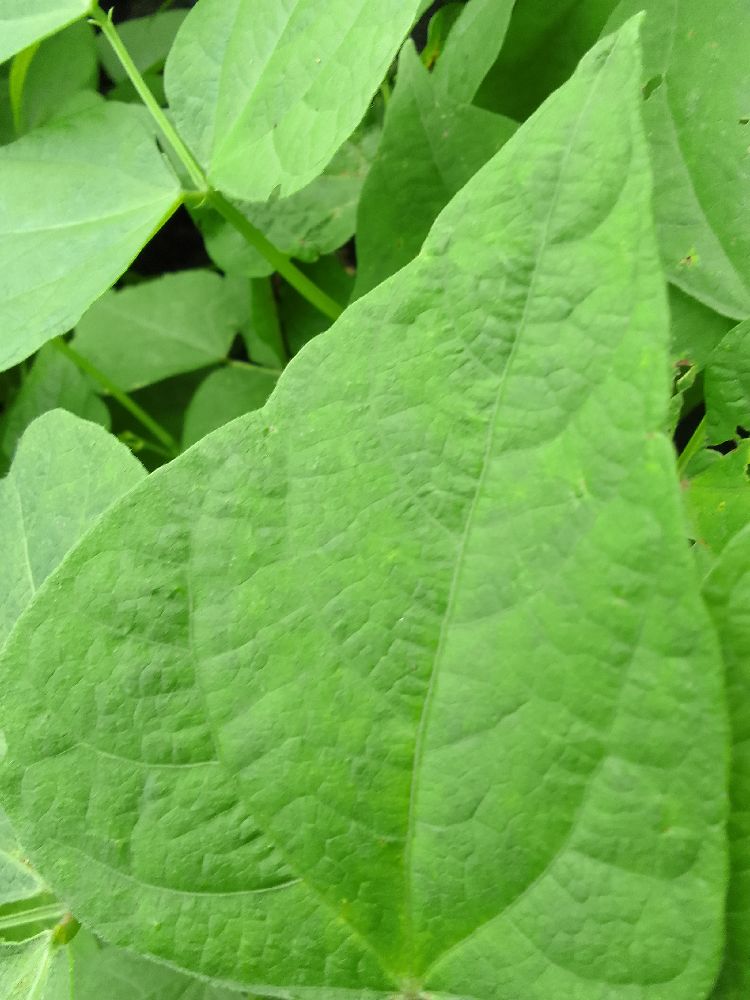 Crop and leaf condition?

common bean, healthy
